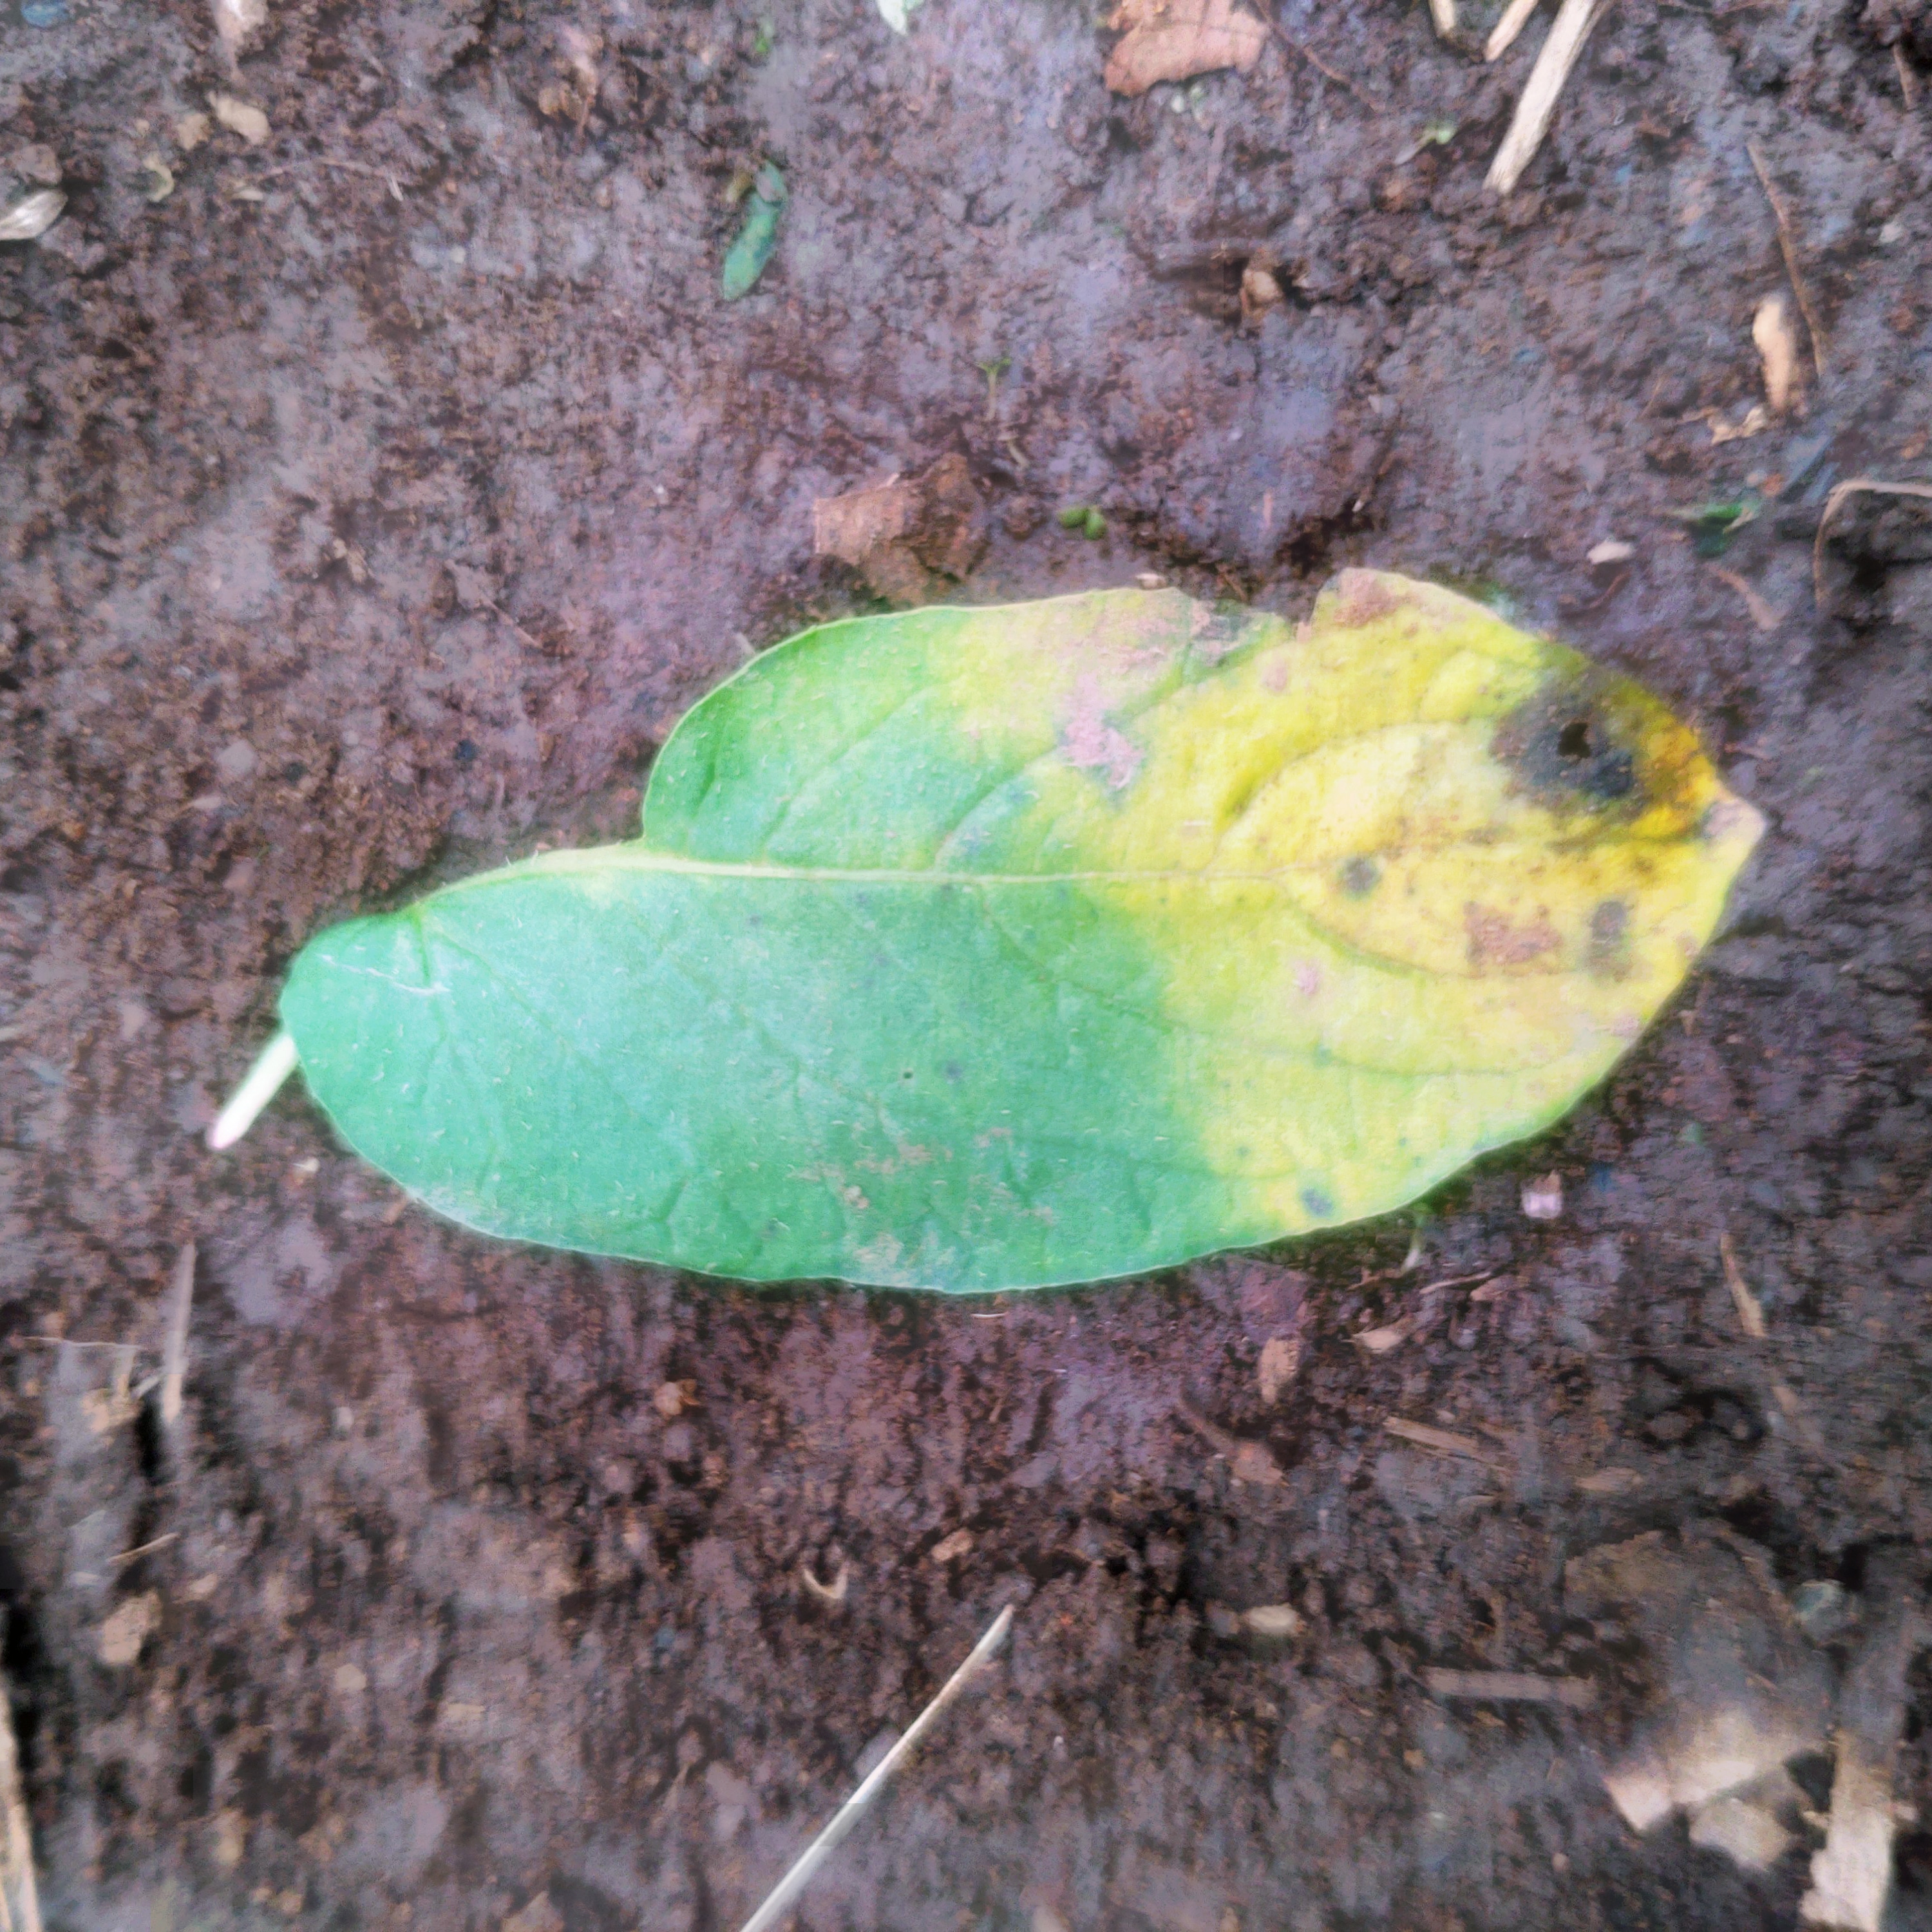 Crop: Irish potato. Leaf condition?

late blight
